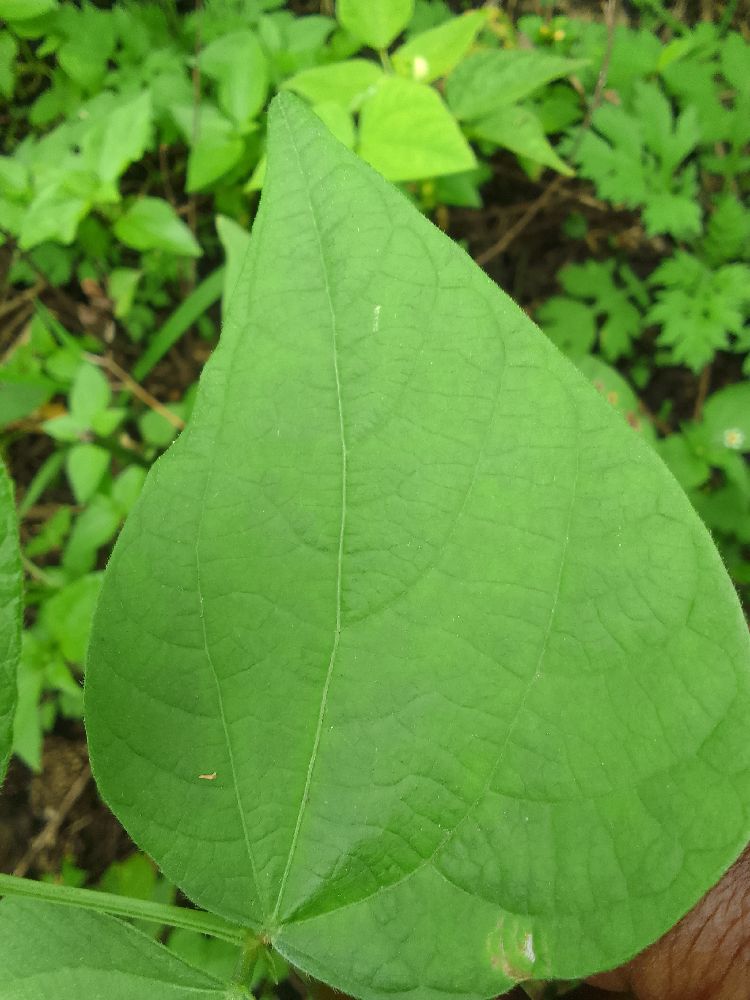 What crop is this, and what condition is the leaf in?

common bean, healthy
